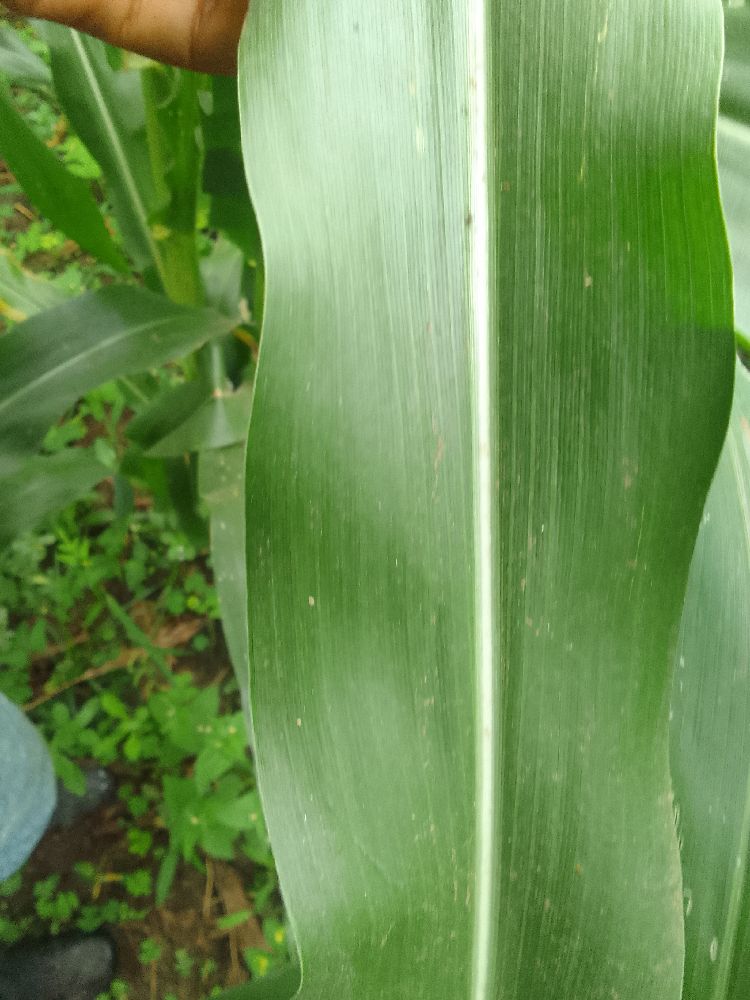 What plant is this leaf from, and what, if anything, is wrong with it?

maize, healthy
